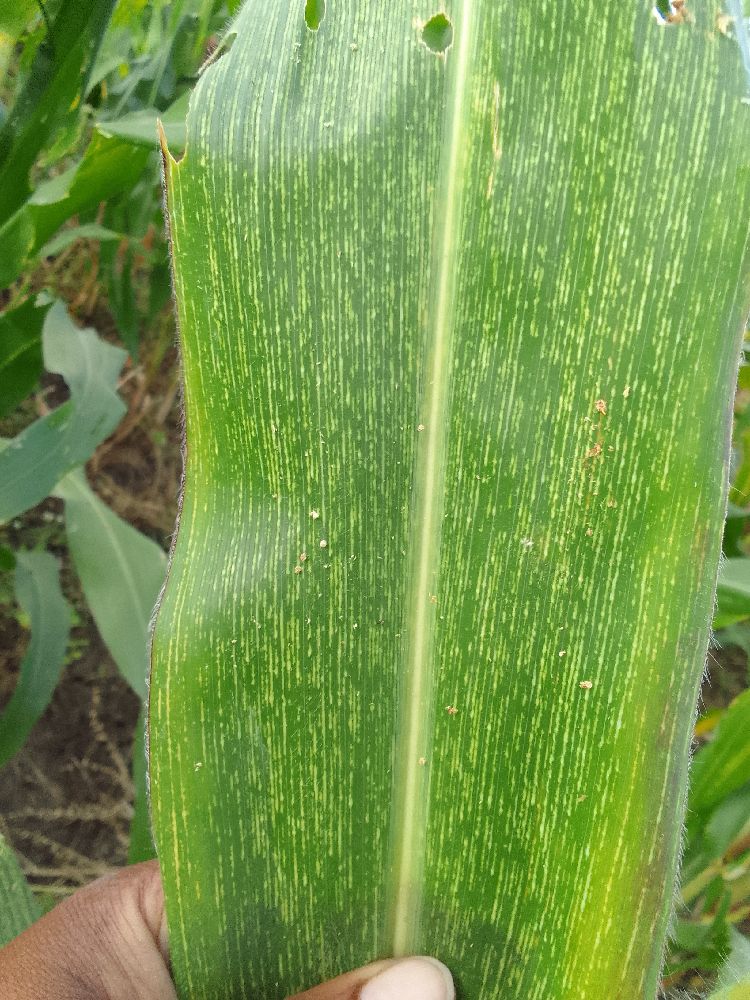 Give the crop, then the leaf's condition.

maize, maize streak virus
